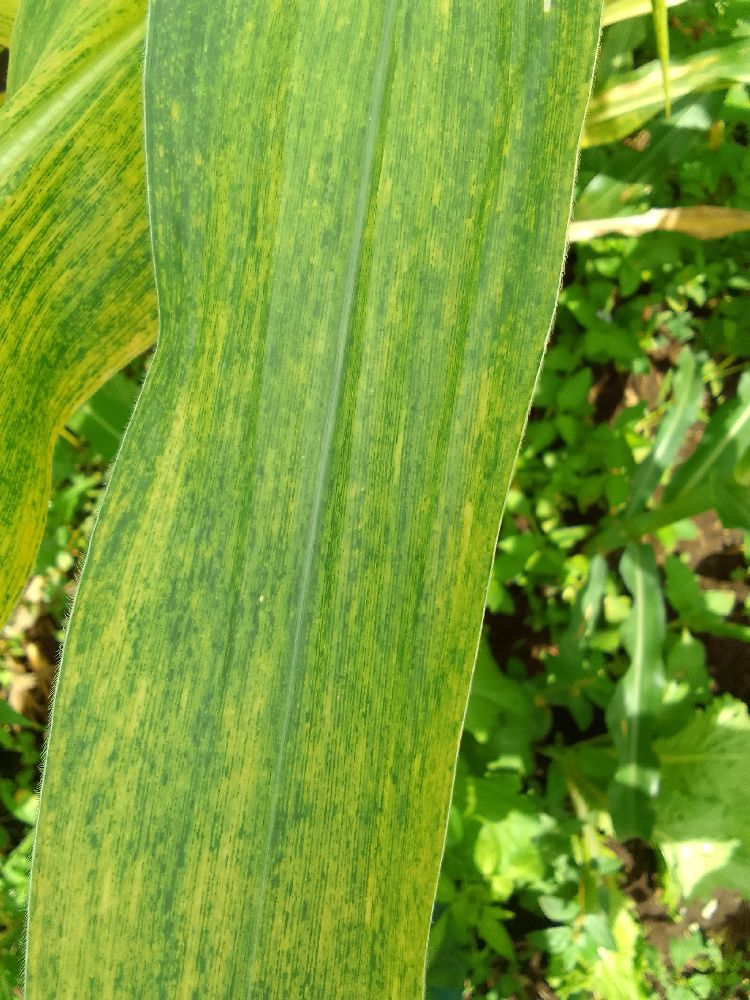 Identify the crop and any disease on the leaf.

maize, maize lethal necrosis
